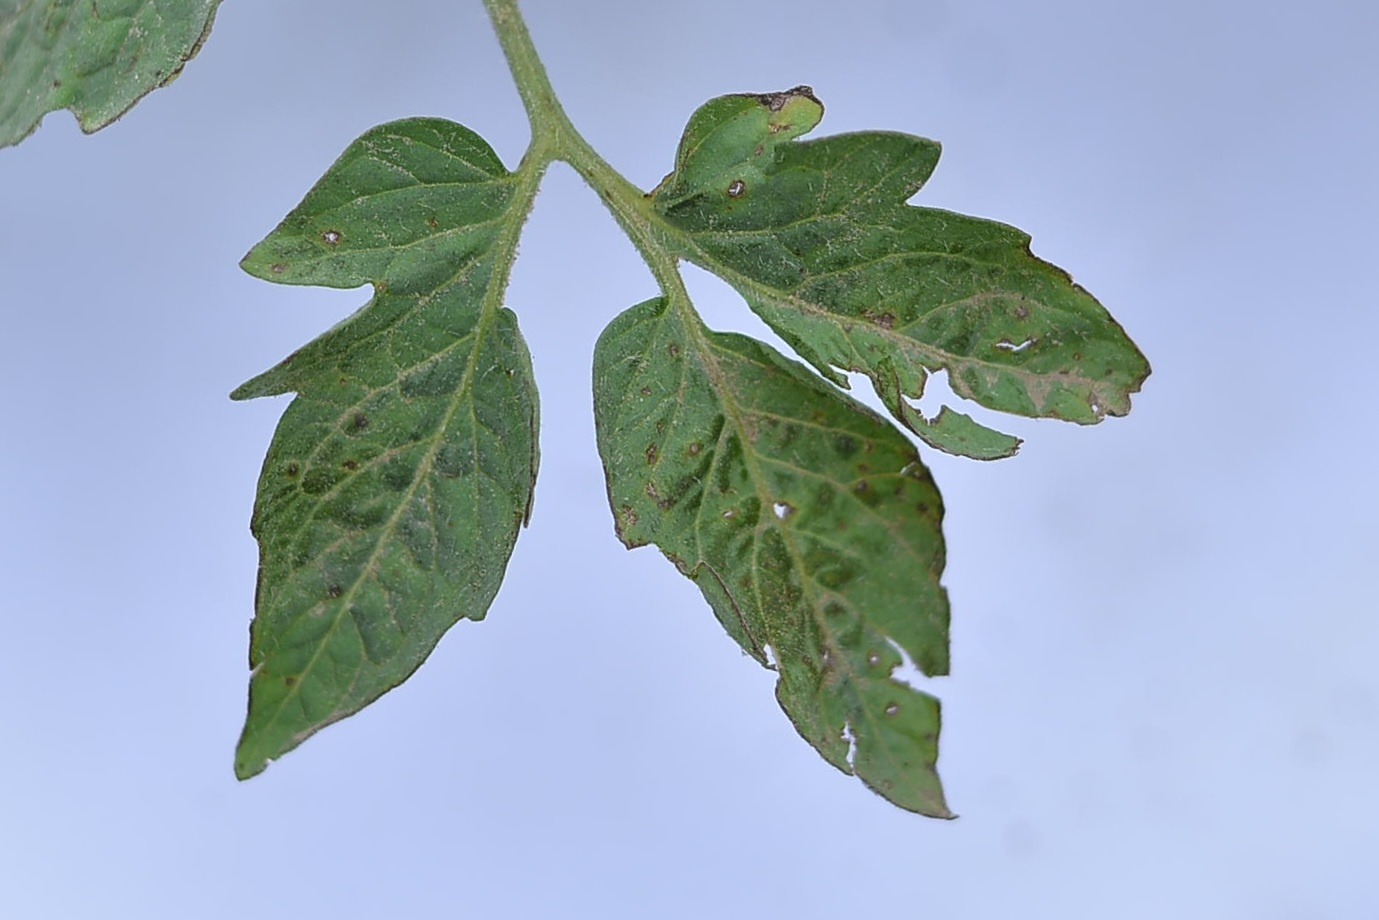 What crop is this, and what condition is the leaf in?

tomato, infected
